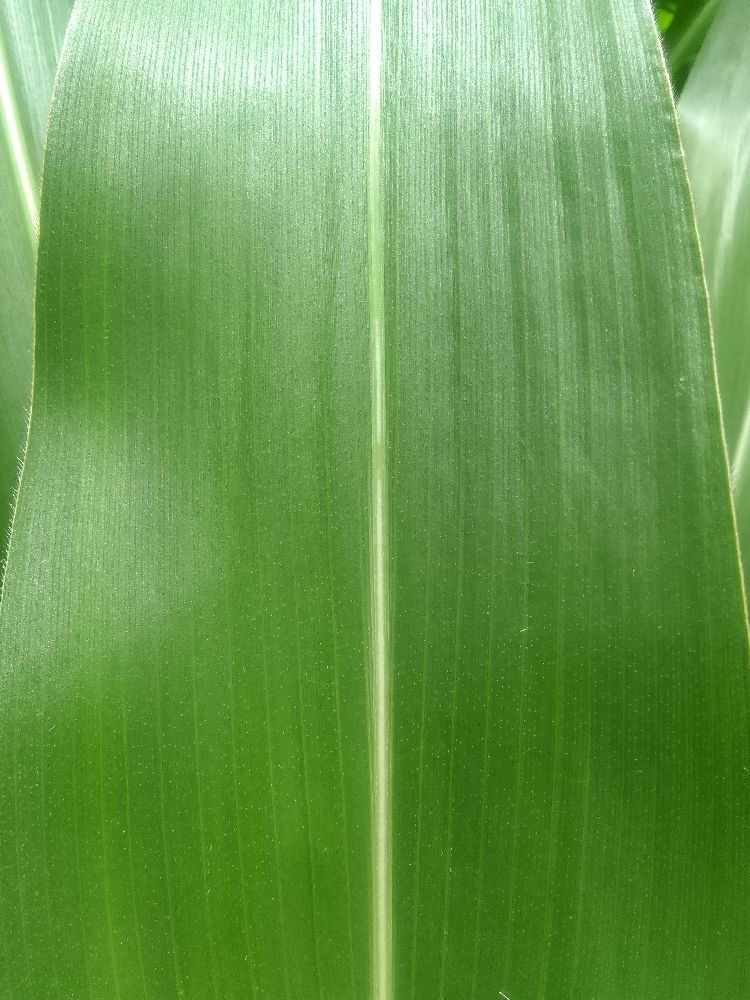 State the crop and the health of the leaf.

maize, healthy
